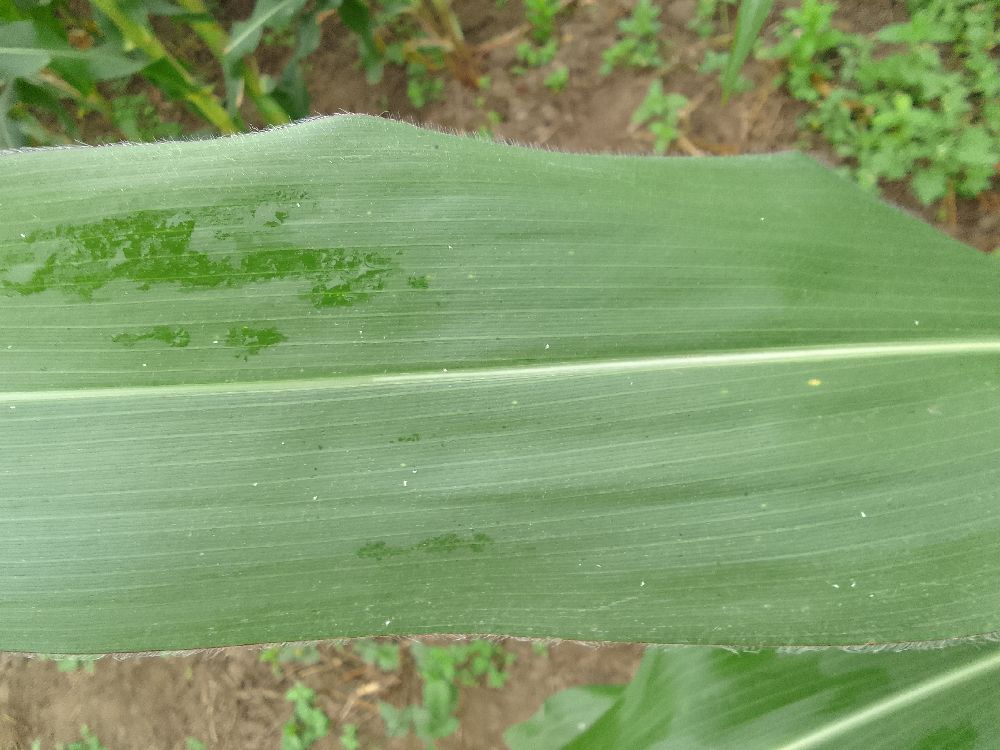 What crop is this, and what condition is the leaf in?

maize, healthy
